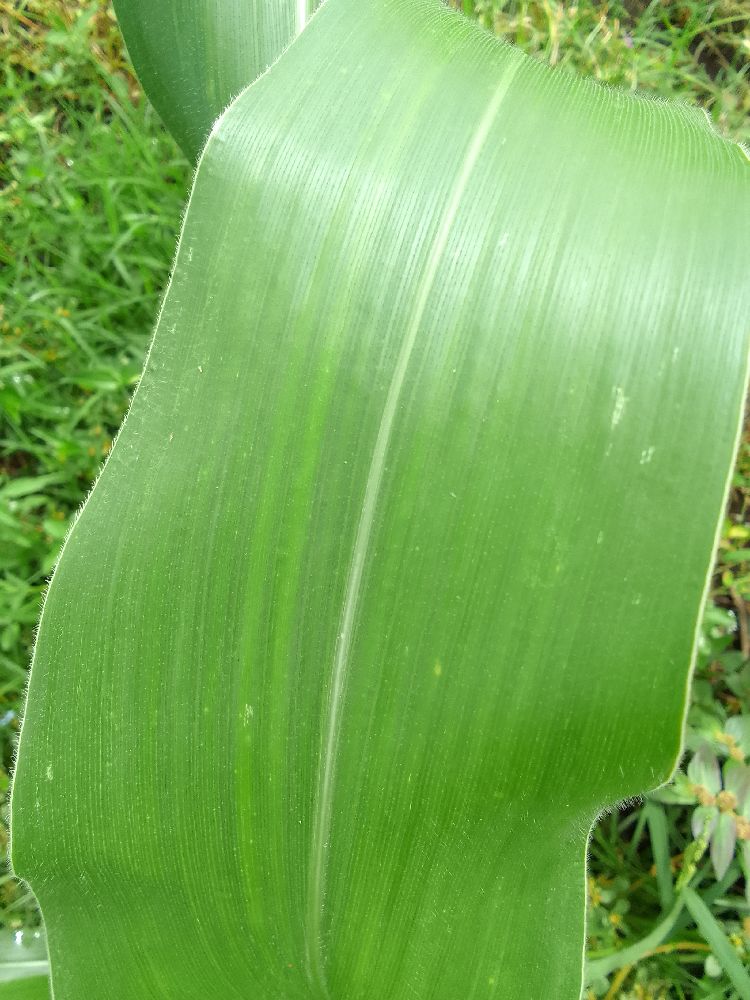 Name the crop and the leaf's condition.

maize, healthy
